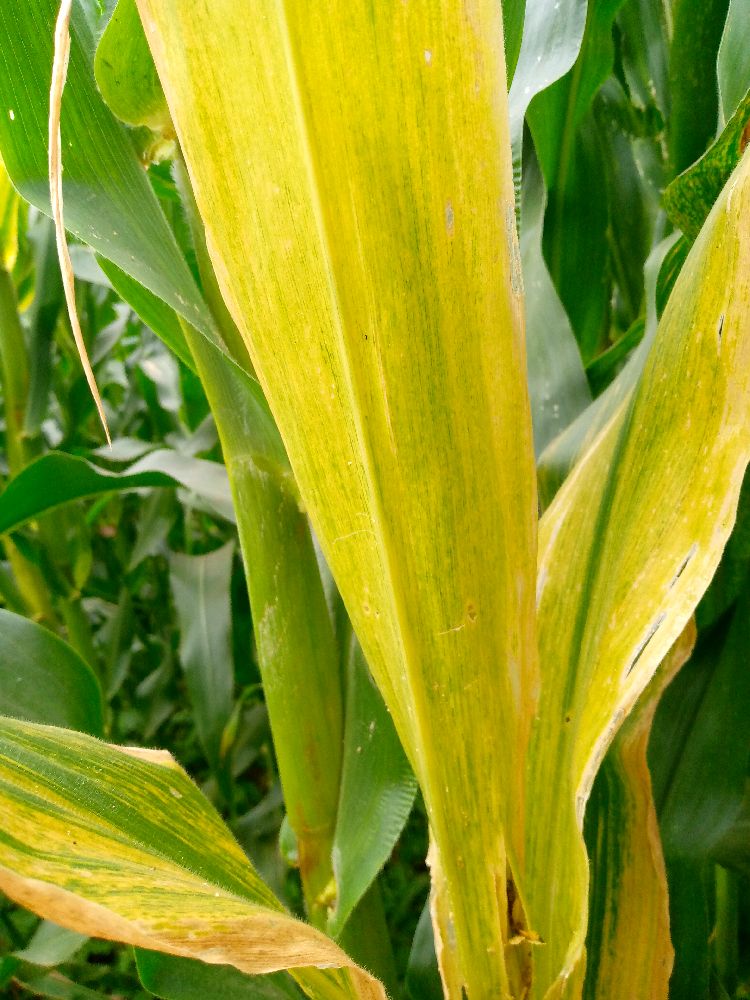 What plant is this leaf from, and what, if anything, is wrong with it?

maize, maize lethal necrosis
